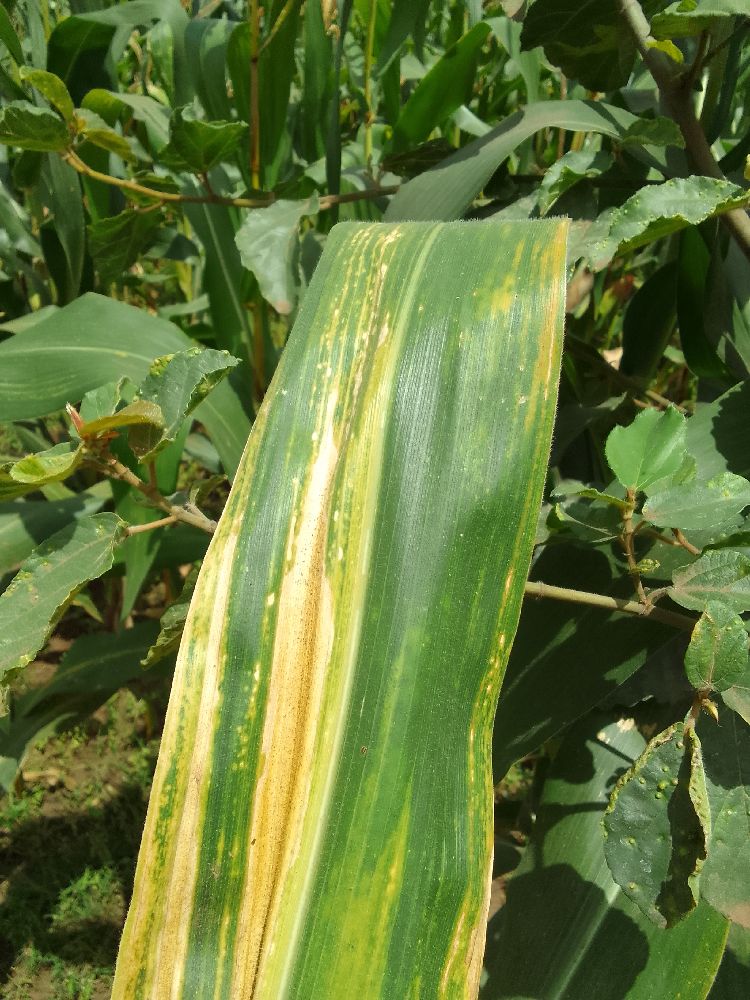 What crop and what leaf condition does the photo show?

maize, maize lethal necrosis
